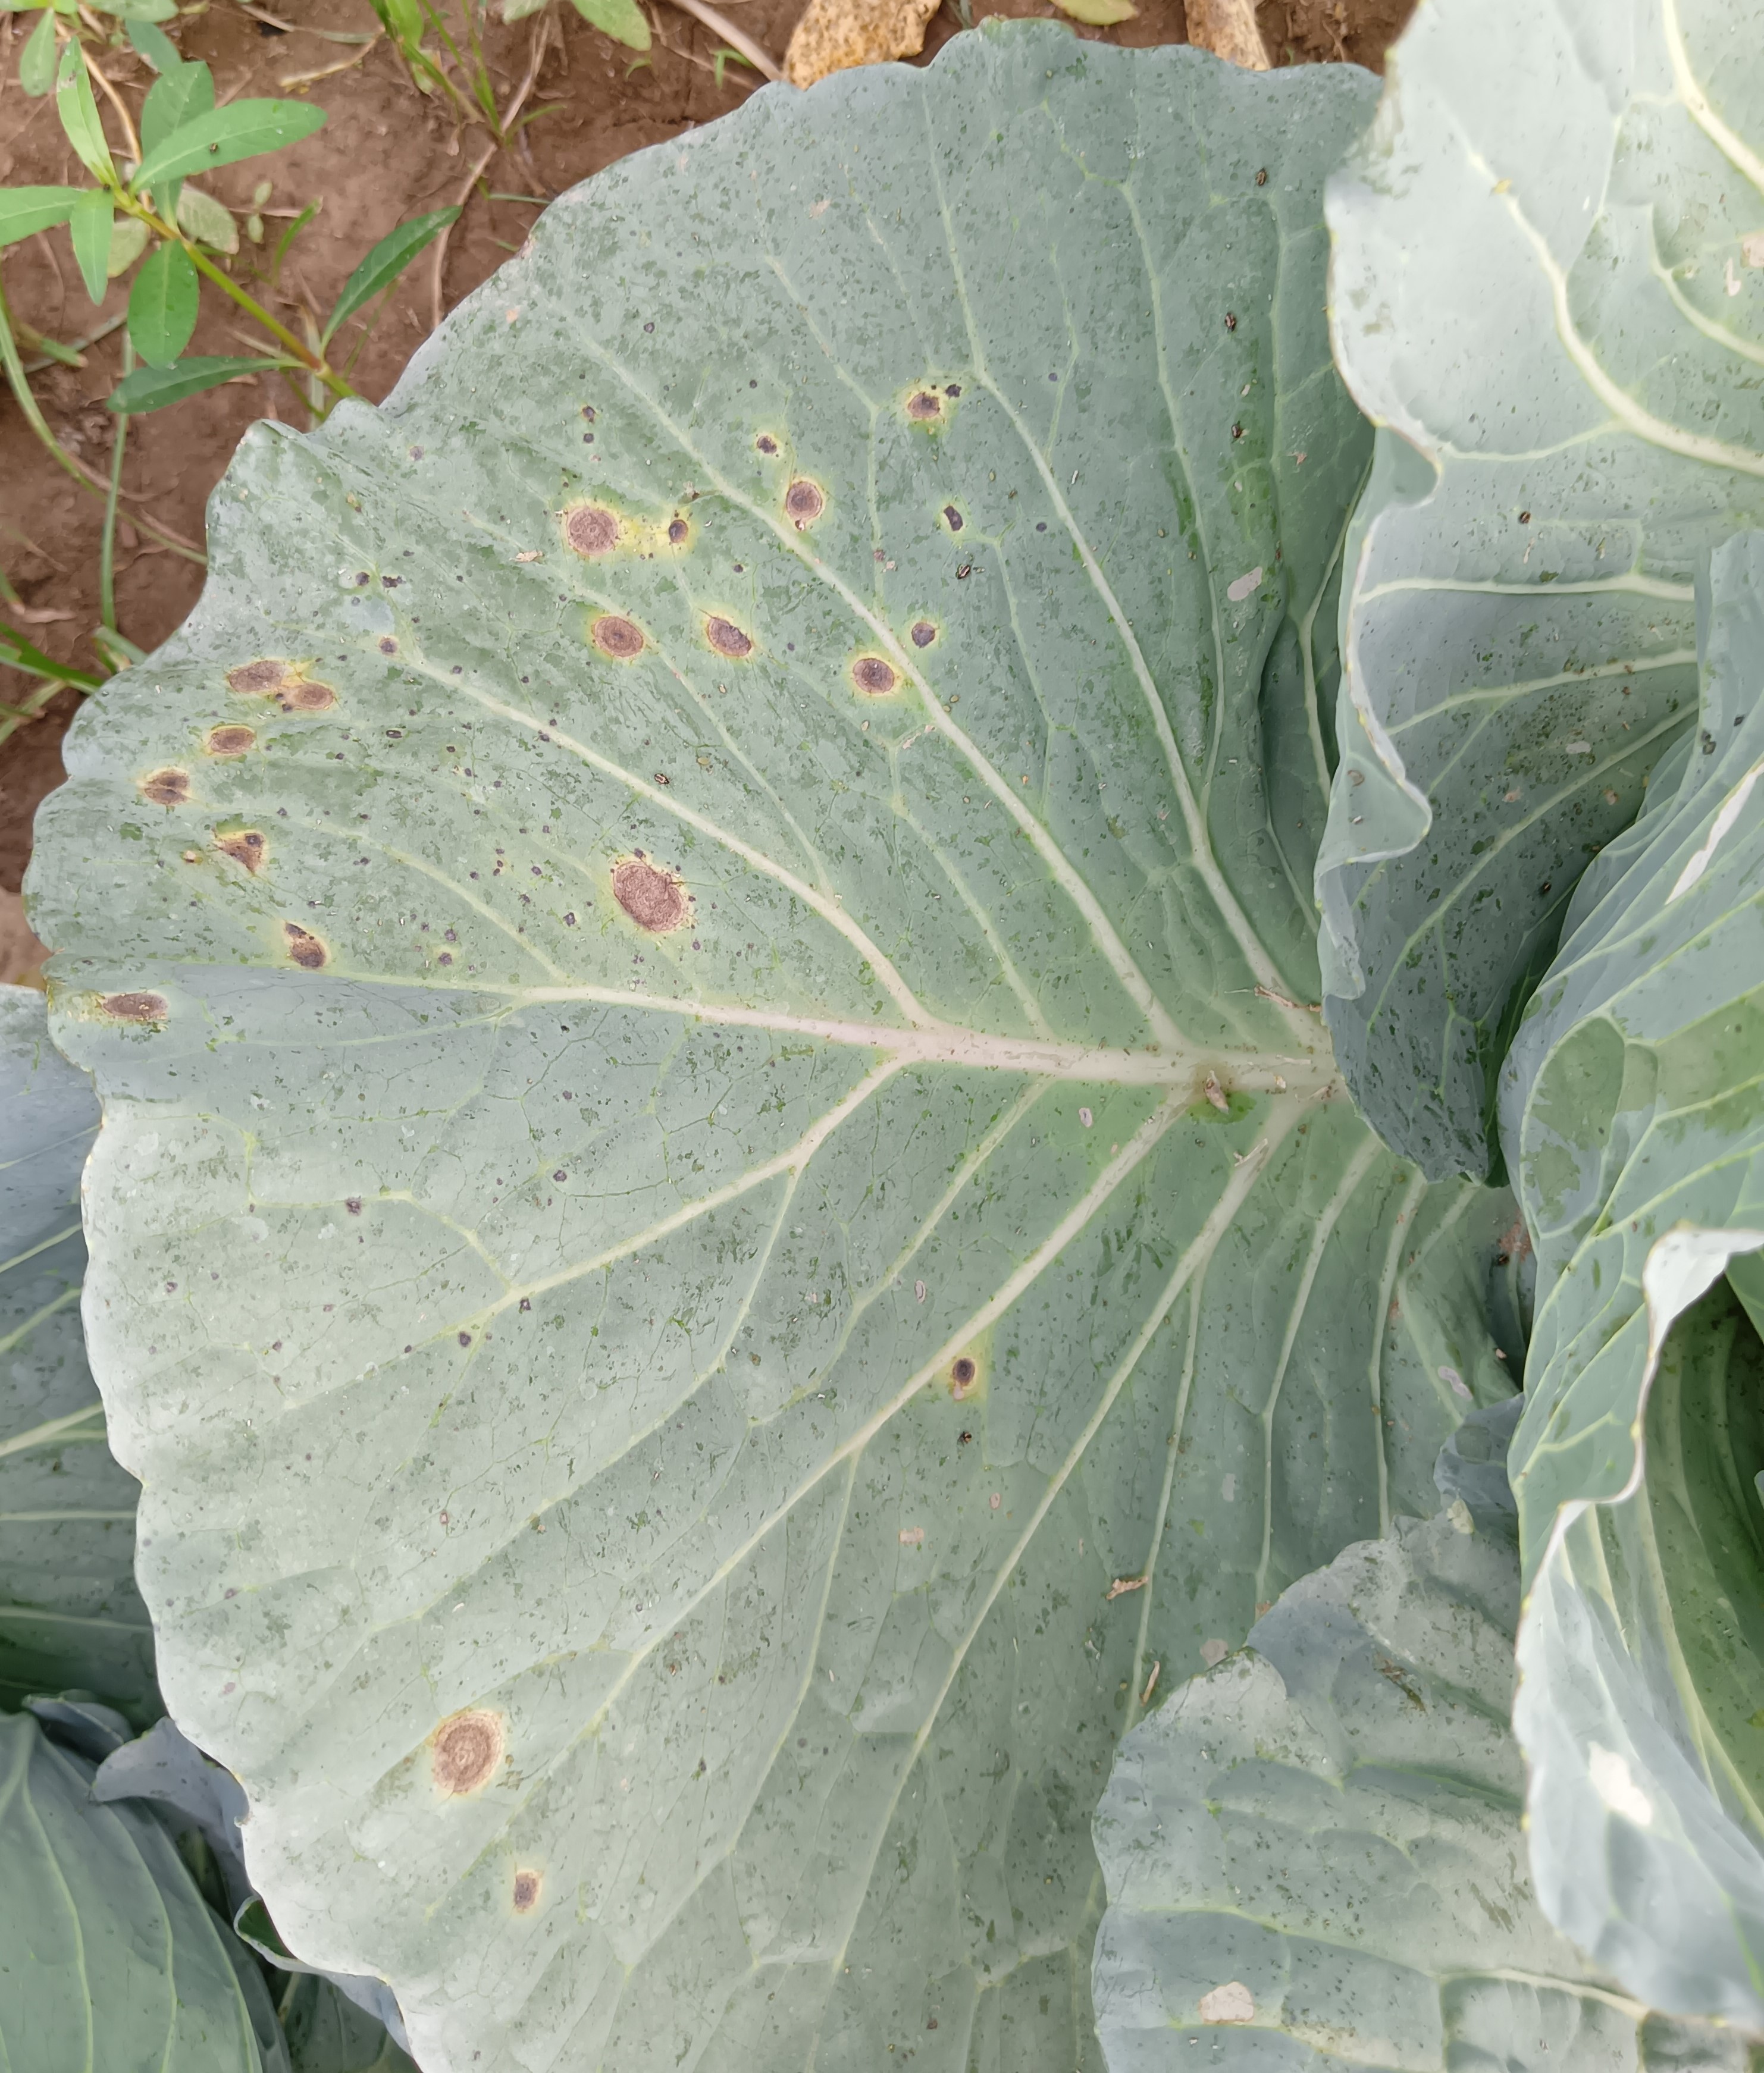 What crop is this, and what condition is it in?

cabbage, alternaria
